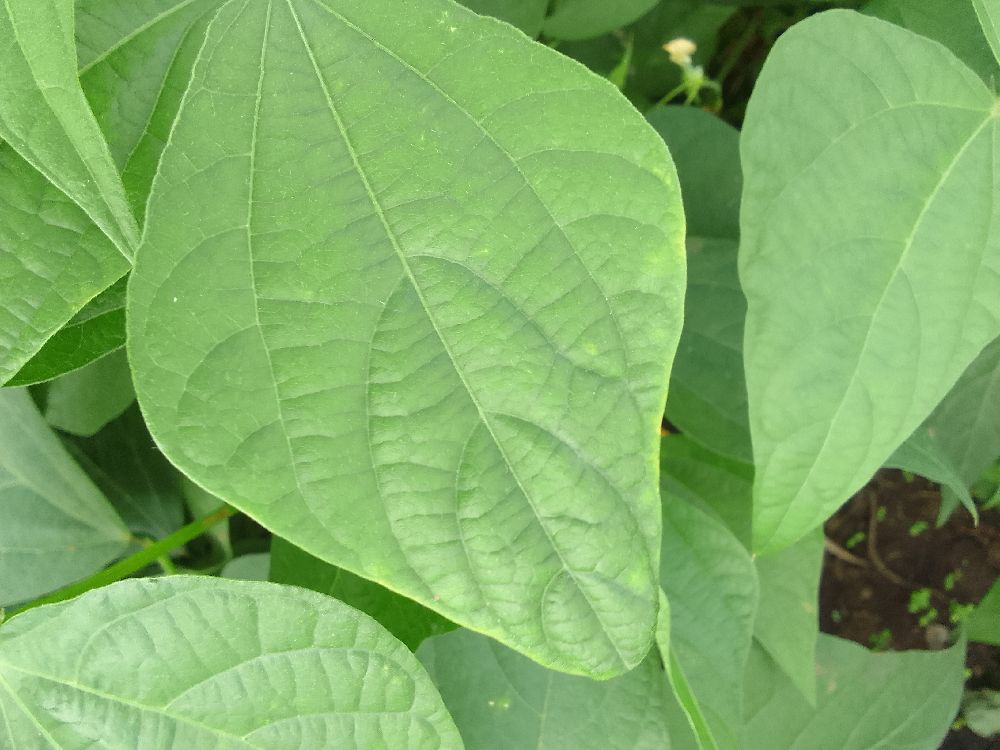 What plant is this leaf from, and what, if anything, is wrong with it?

common bean, healthy
